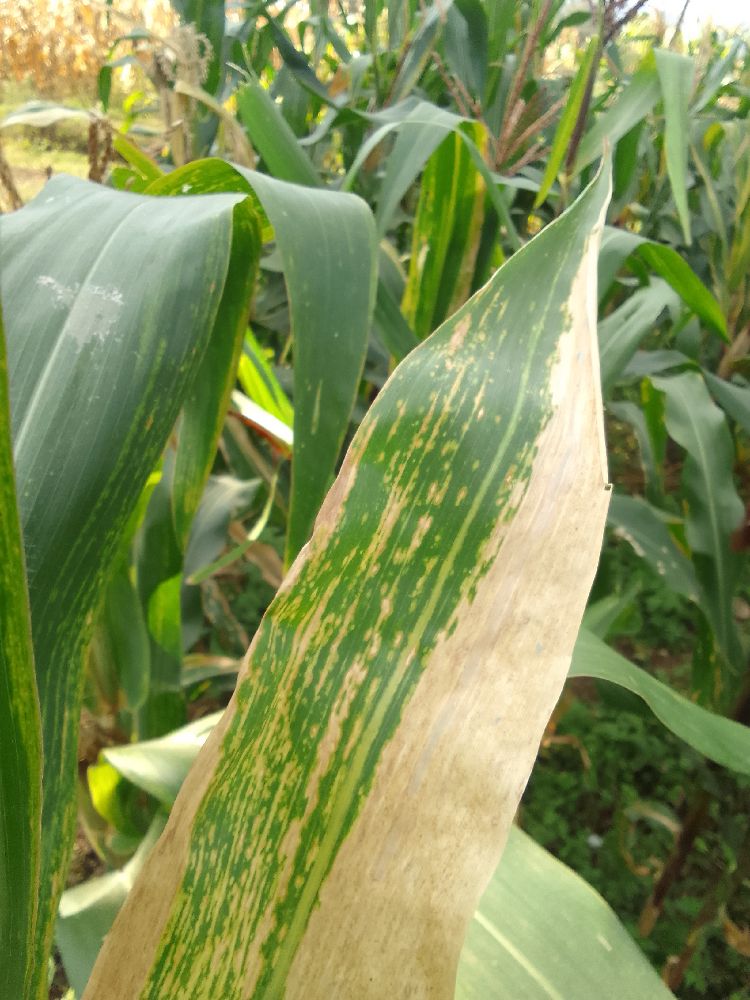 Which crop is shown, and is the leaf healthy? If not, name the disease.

maize, maize lethal necrosis
